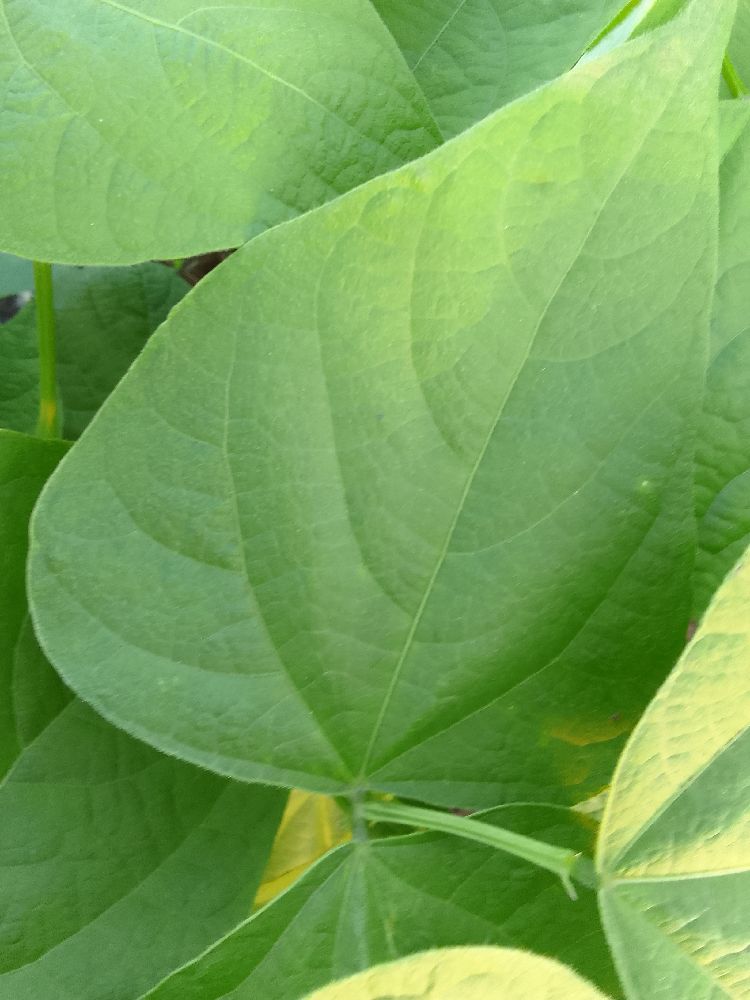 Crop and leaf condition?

common bean, healthy
